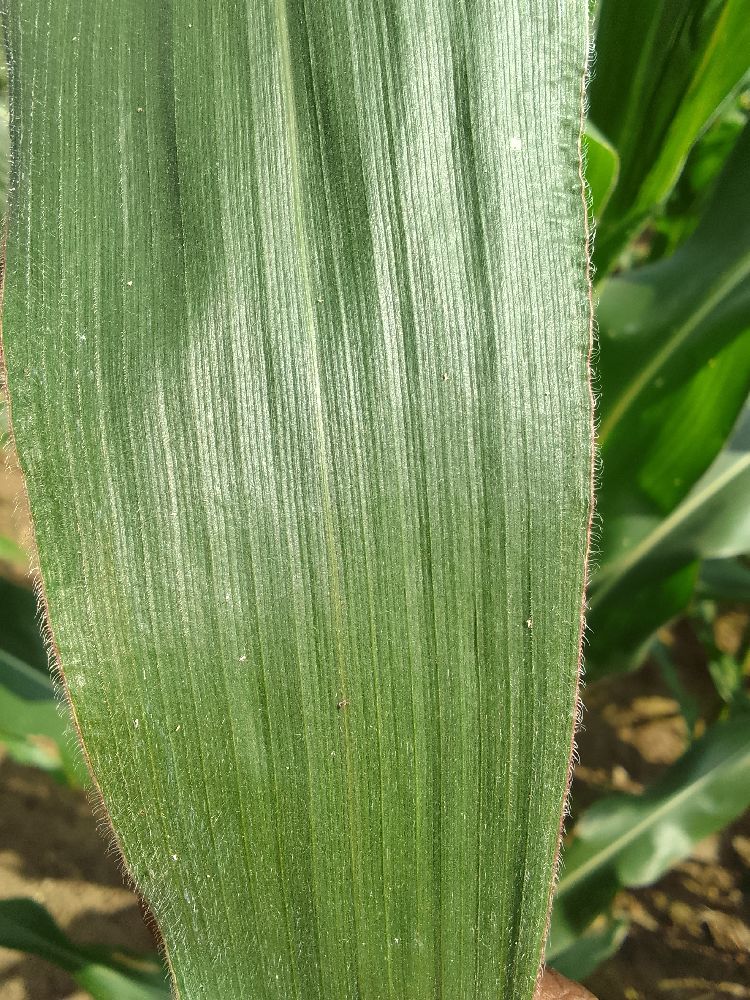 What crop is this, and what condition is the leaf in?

maize, healthy
